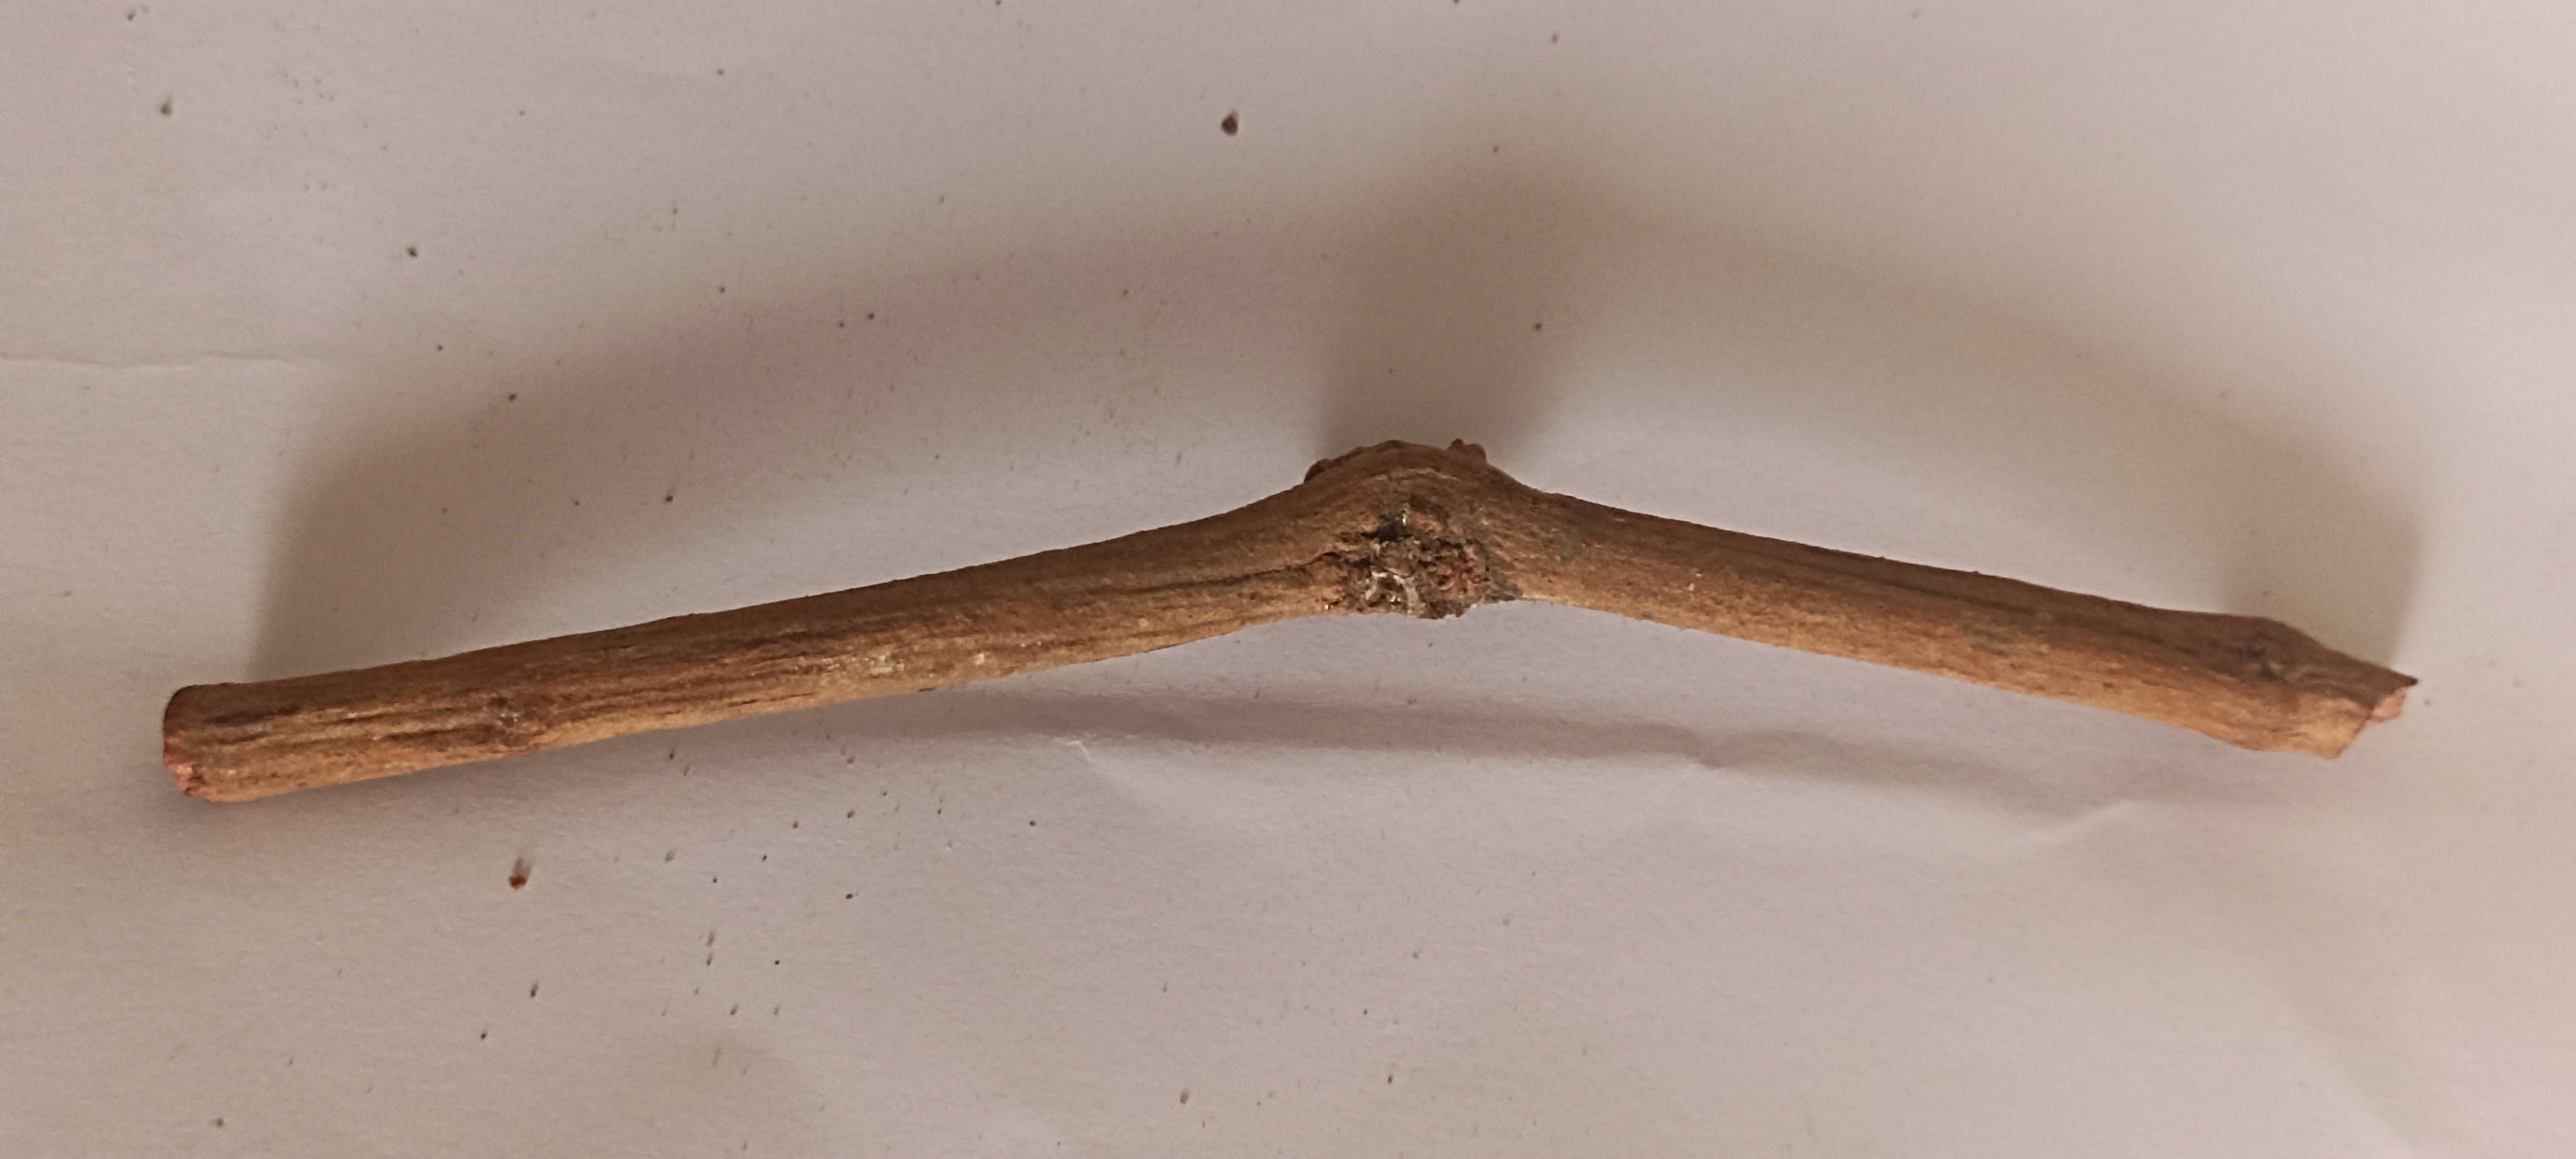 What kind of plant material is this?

manjistha
